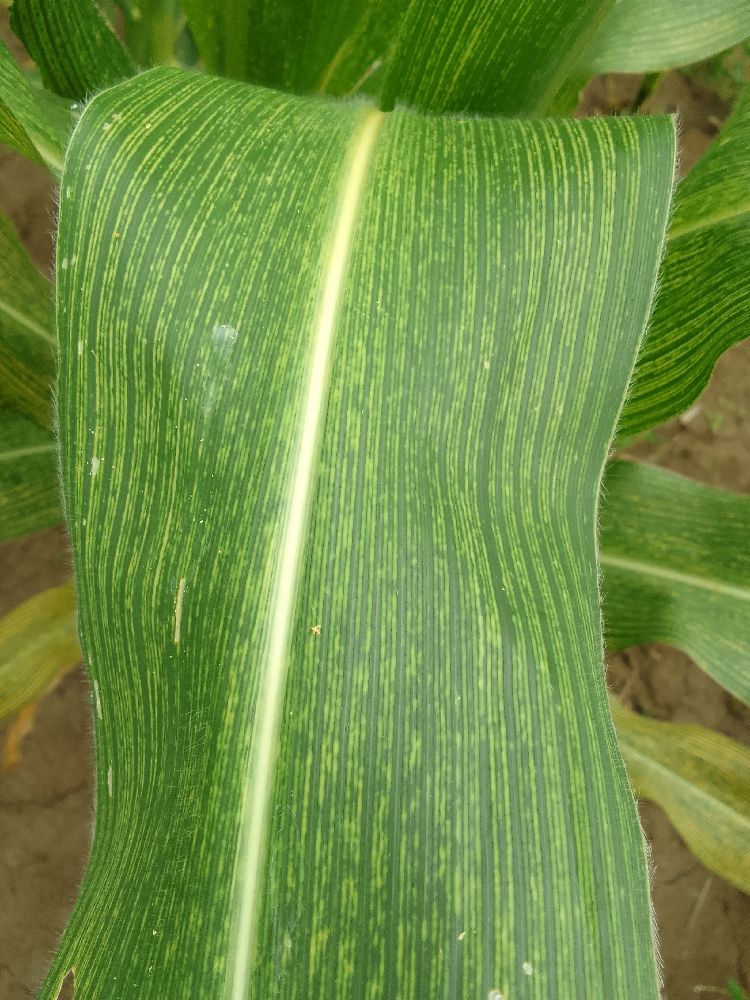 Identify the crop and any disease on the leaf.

maize, maize streak virus
